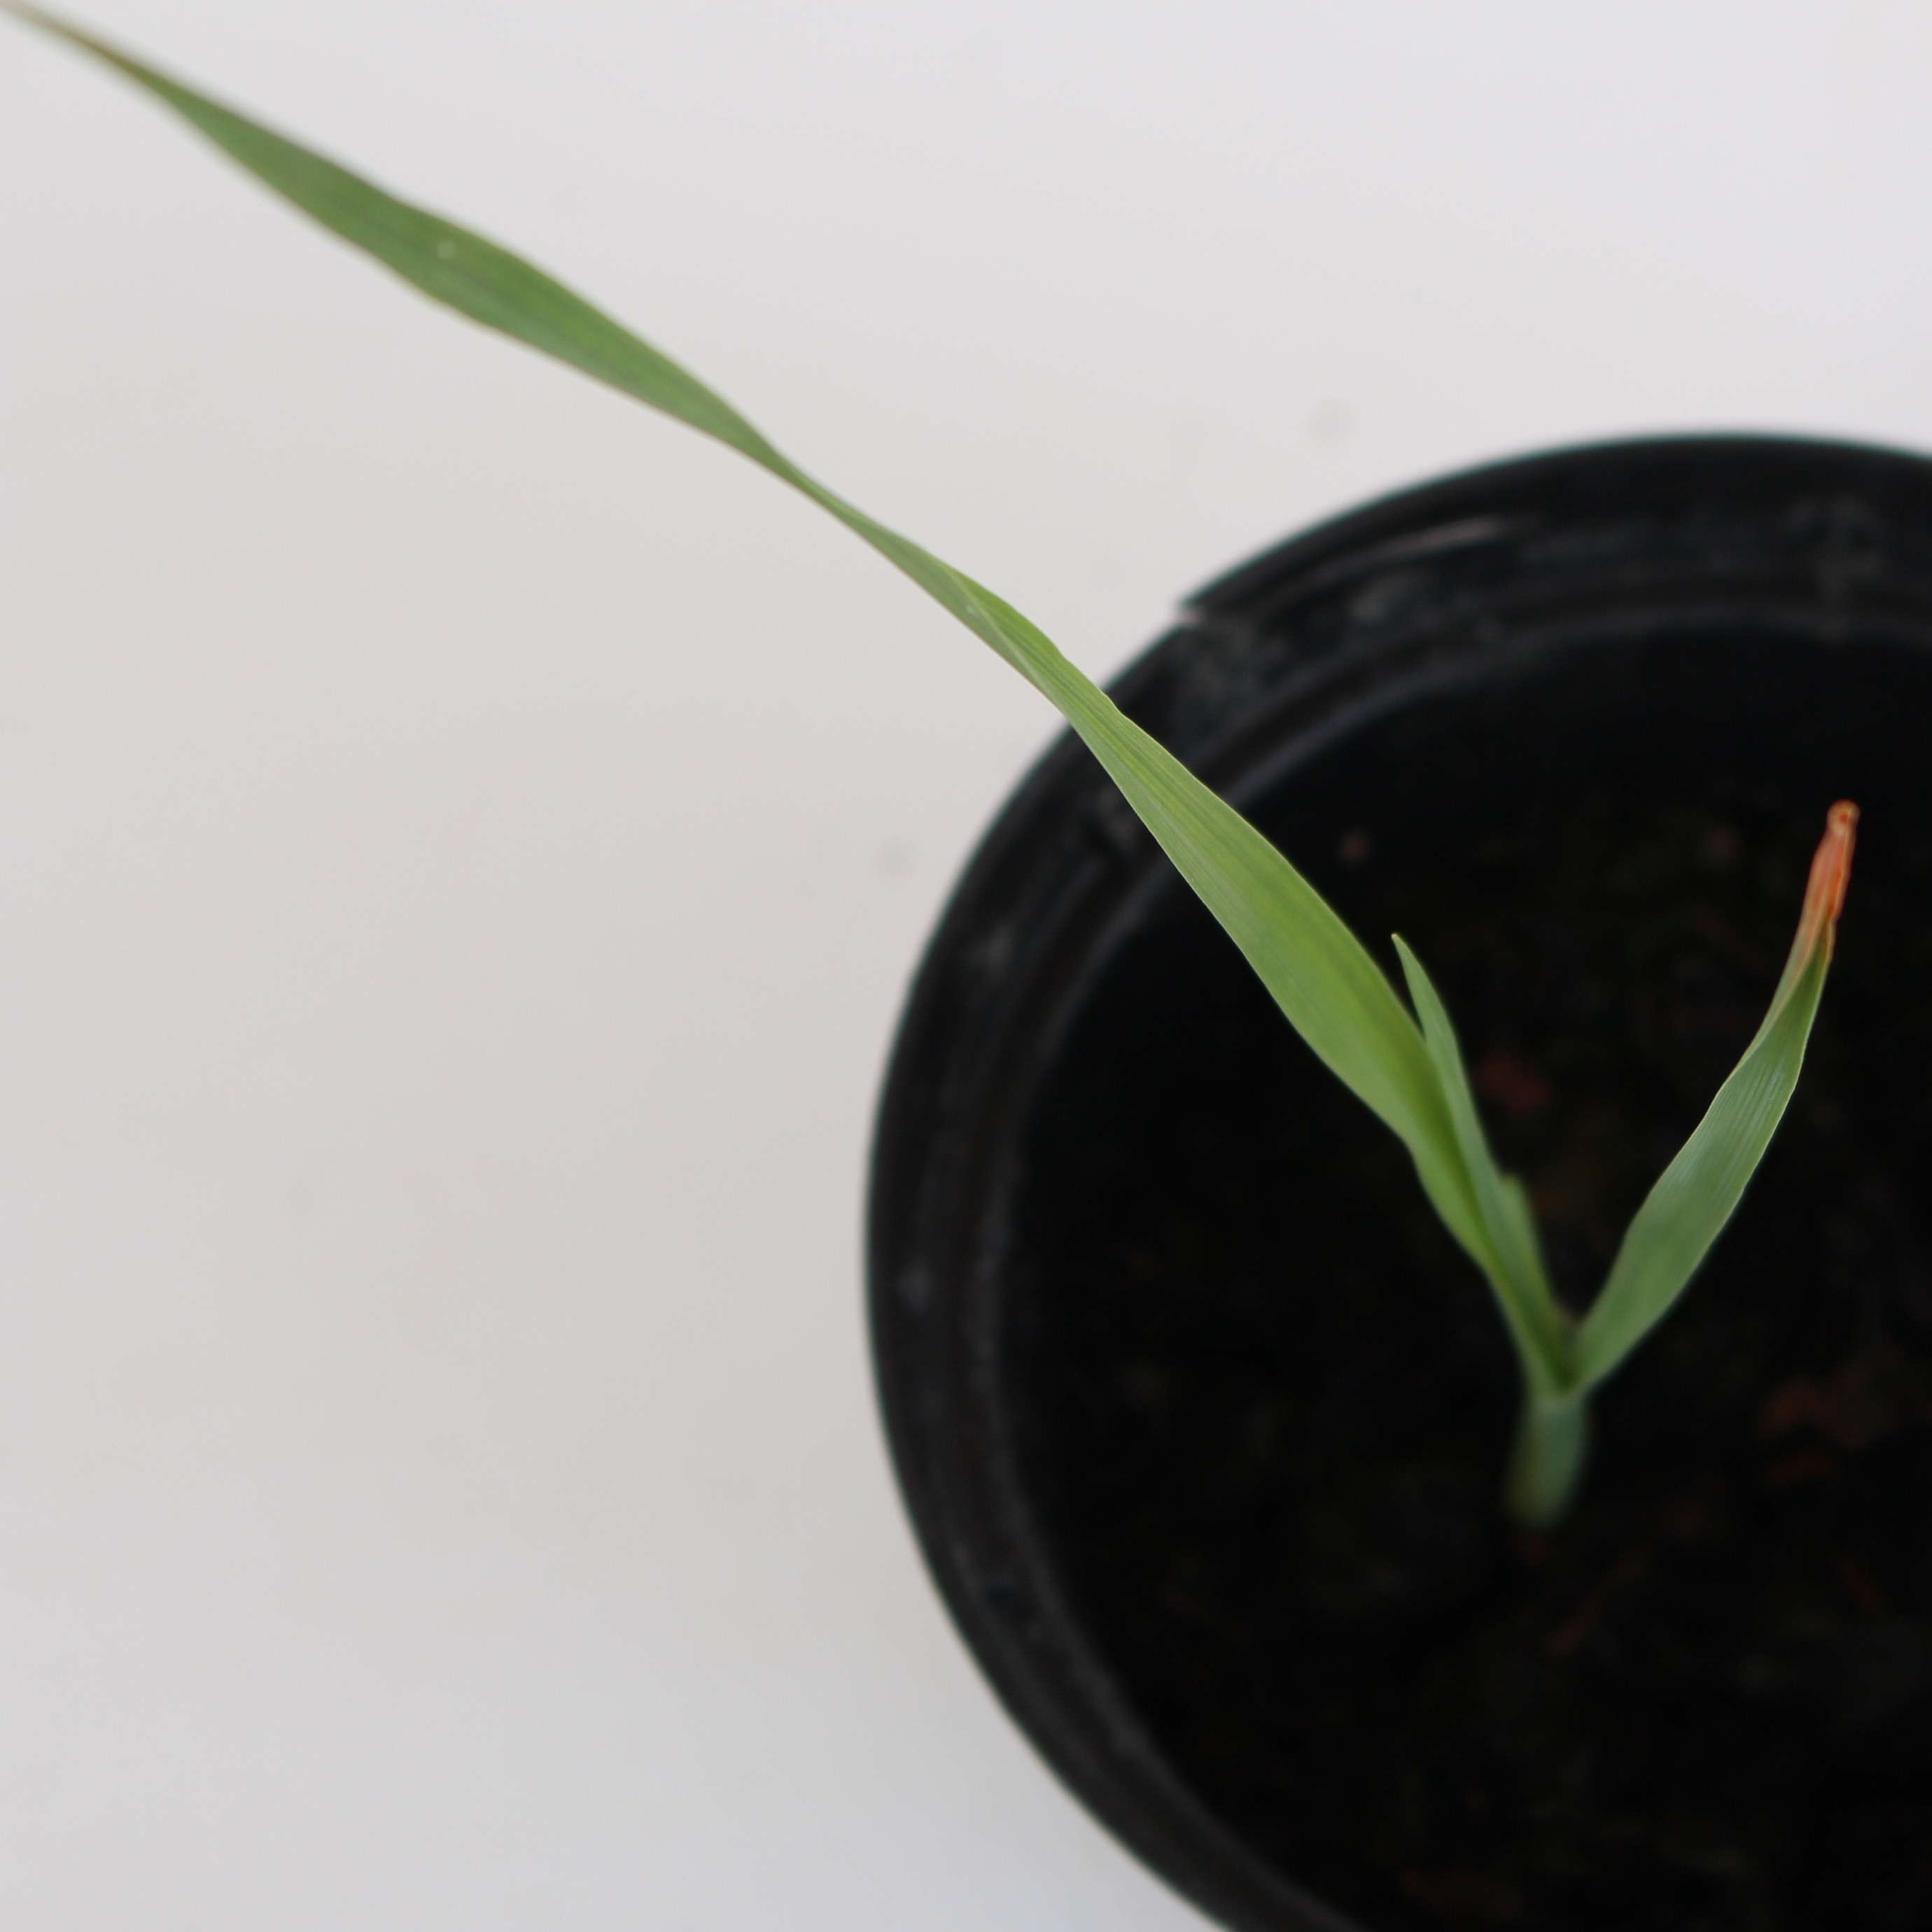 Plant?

Avena sterilis
